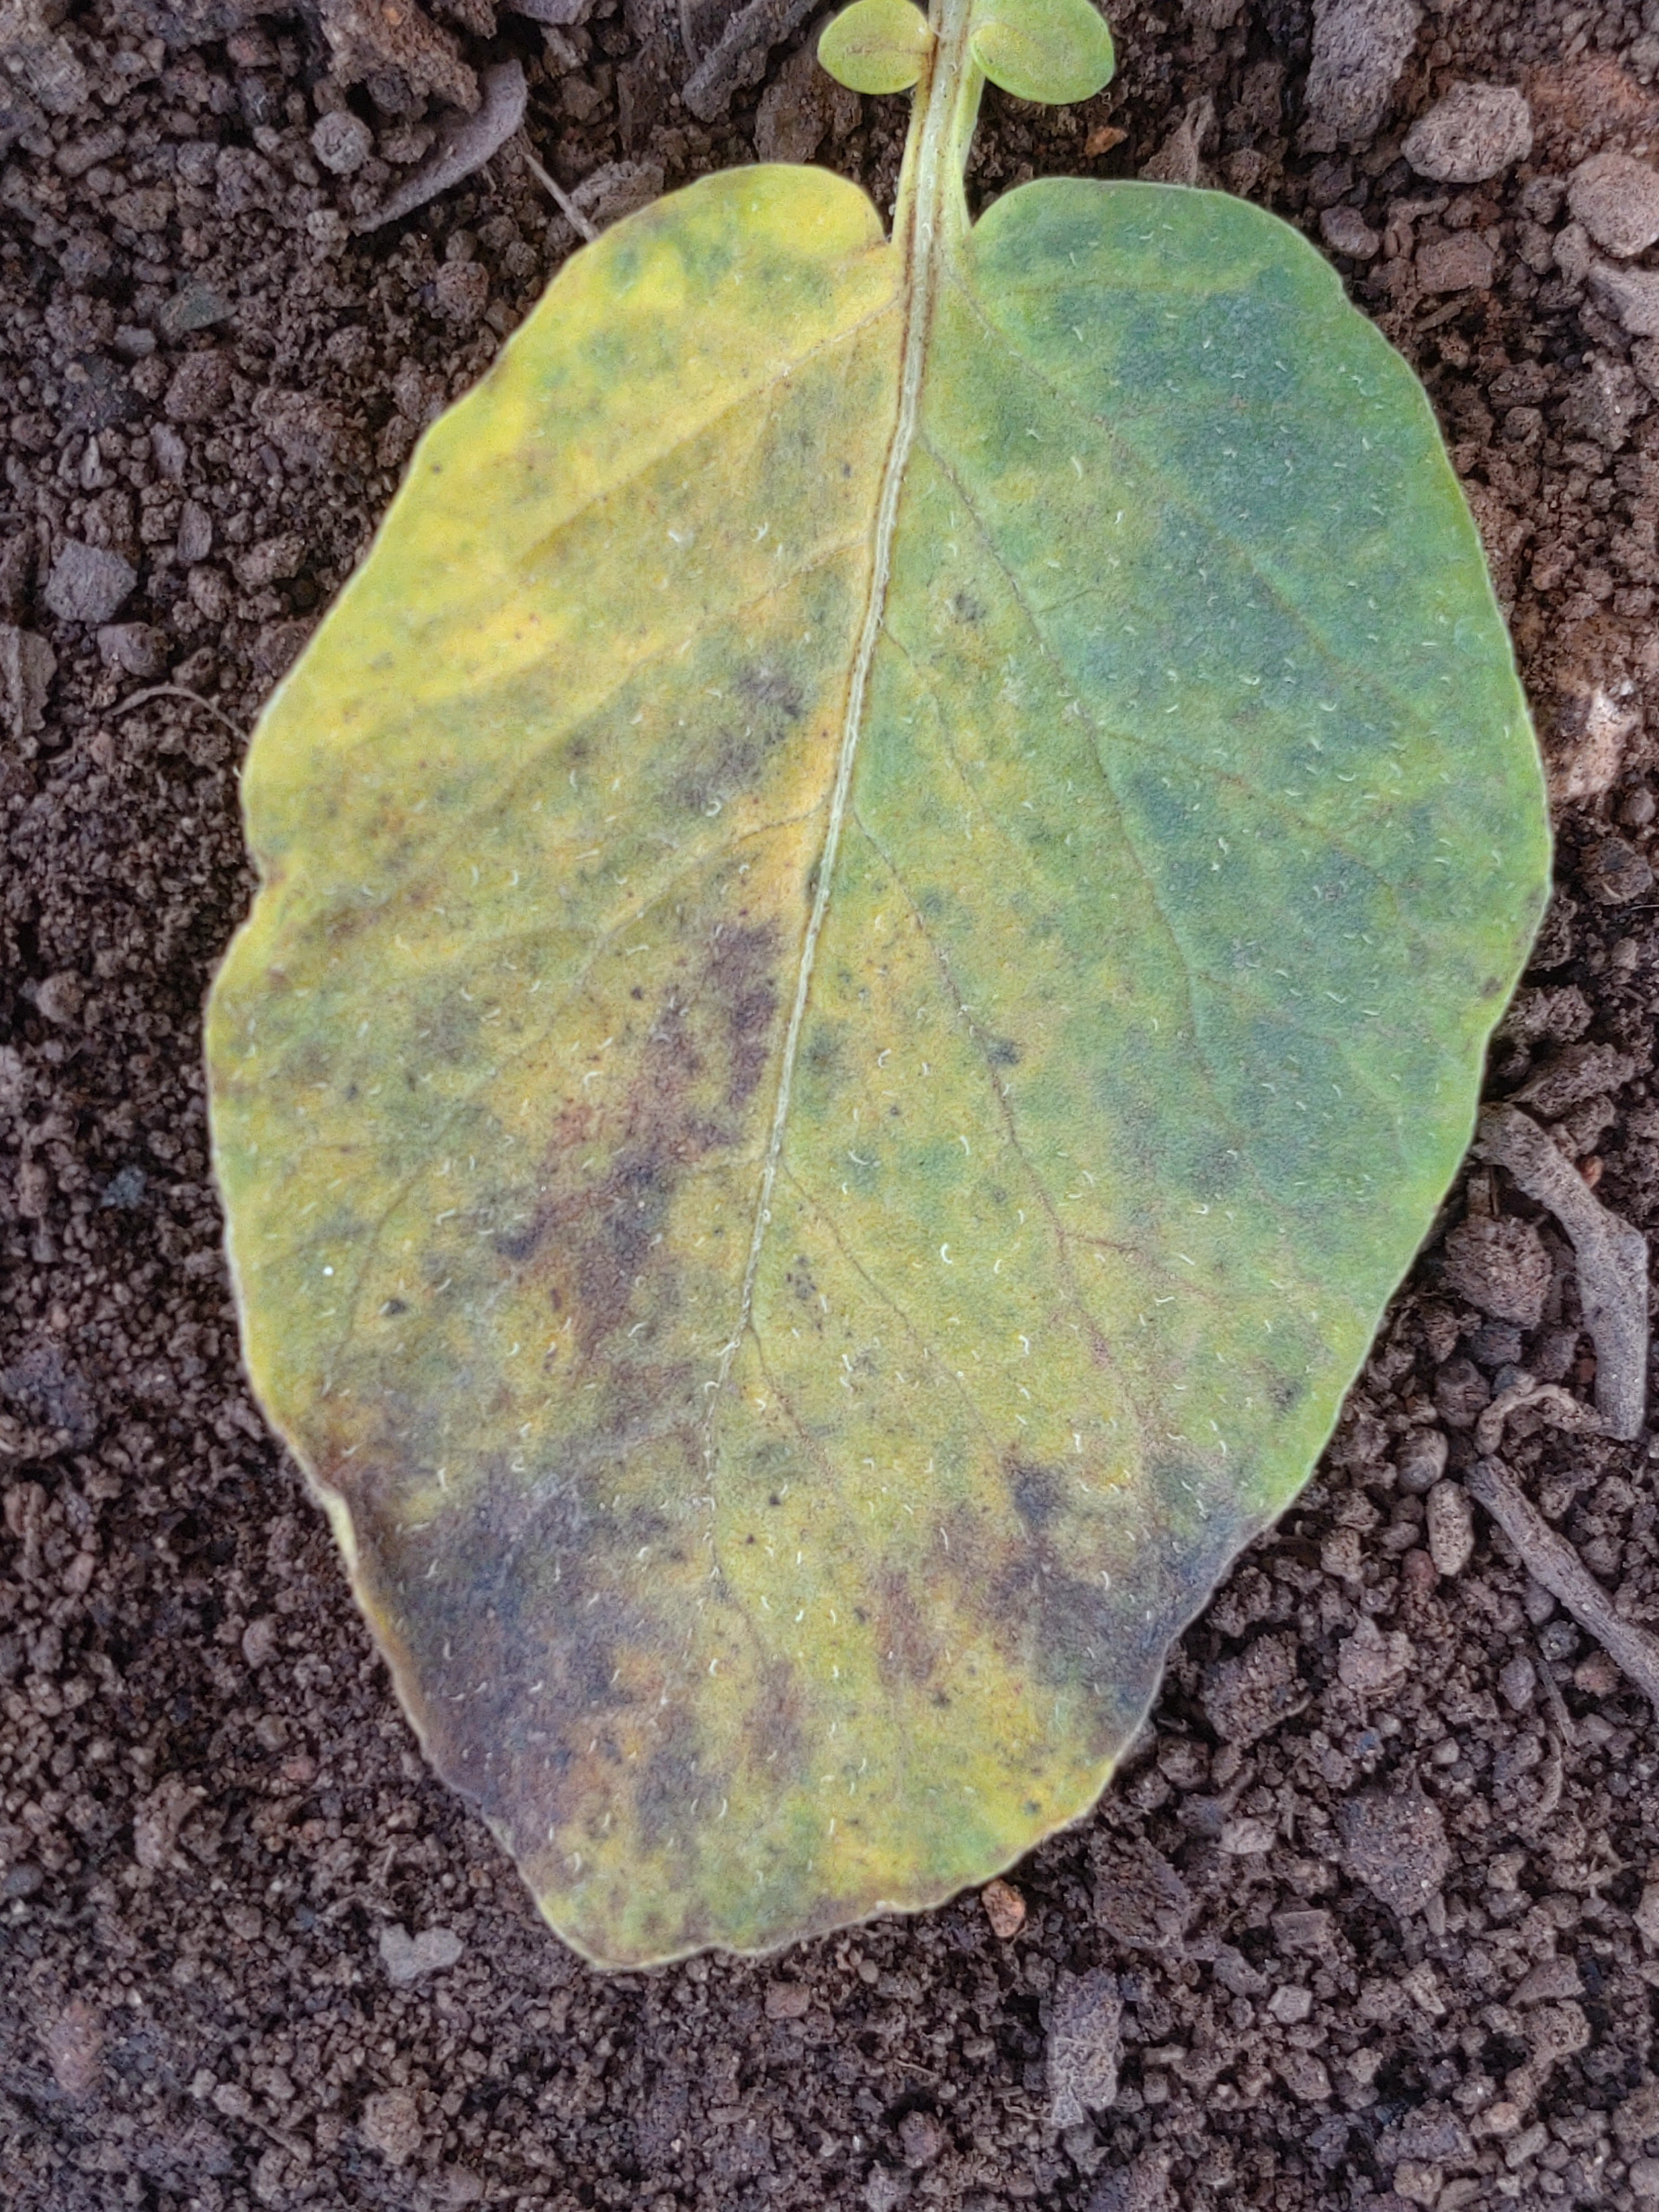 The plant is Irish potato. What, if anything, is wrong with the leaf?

late blight
